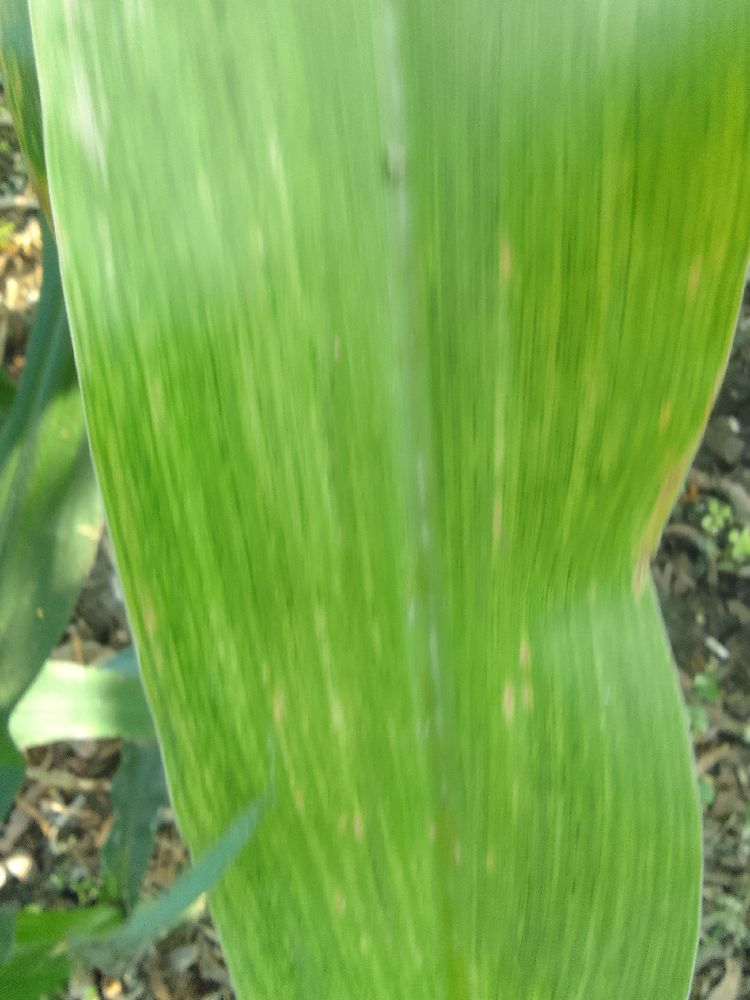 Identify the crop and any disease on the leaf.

maize, maize lethal necrosis
